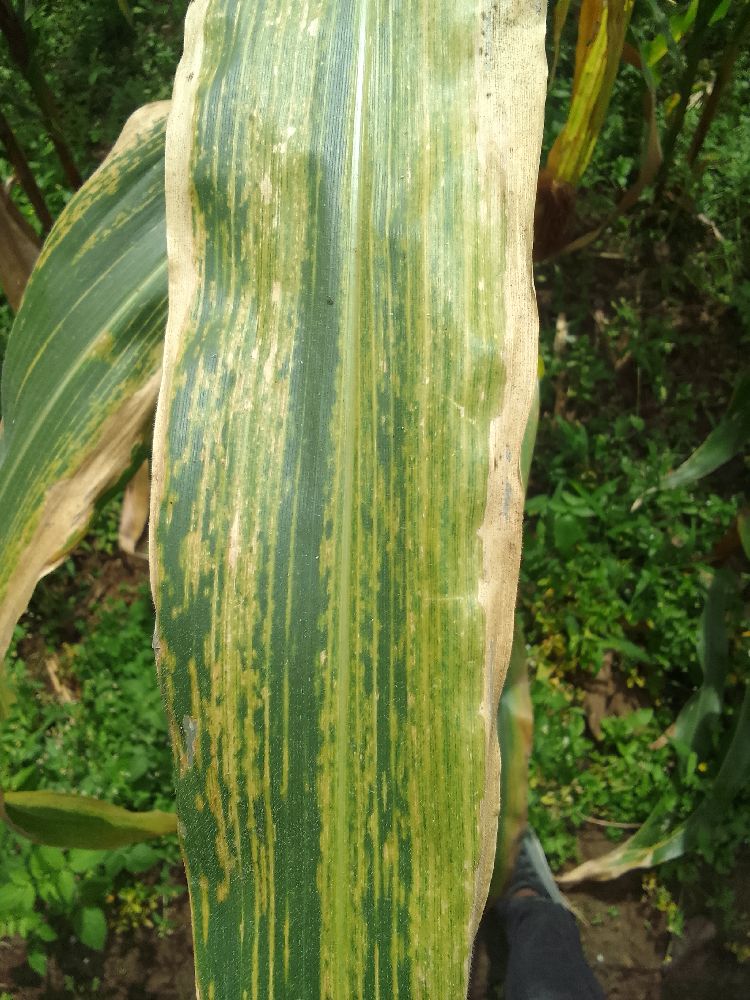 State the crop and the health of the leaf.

maize, maize lethal necrosis
